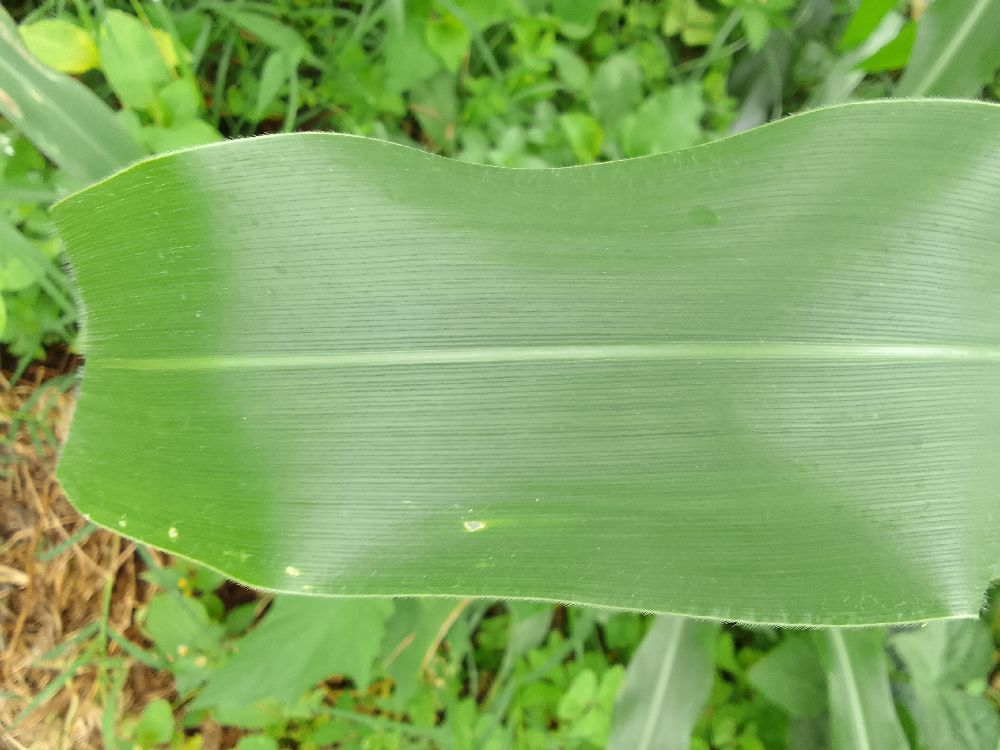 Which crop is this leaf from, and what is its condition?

maize, healthy
